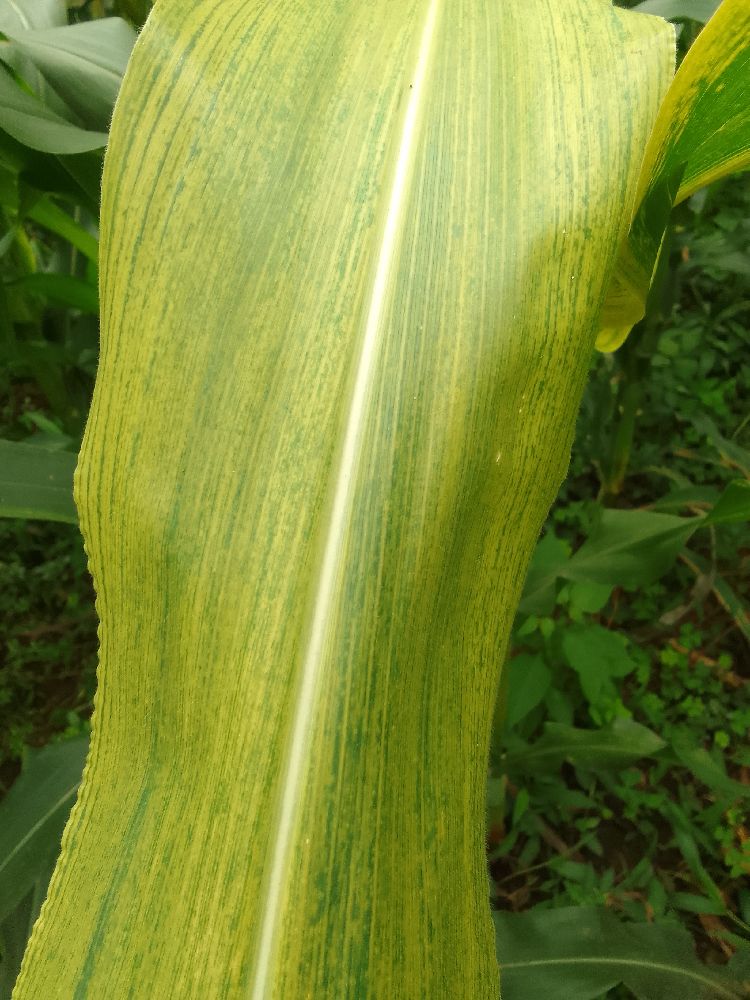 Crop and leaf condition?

maize, maize lethal necrosis
